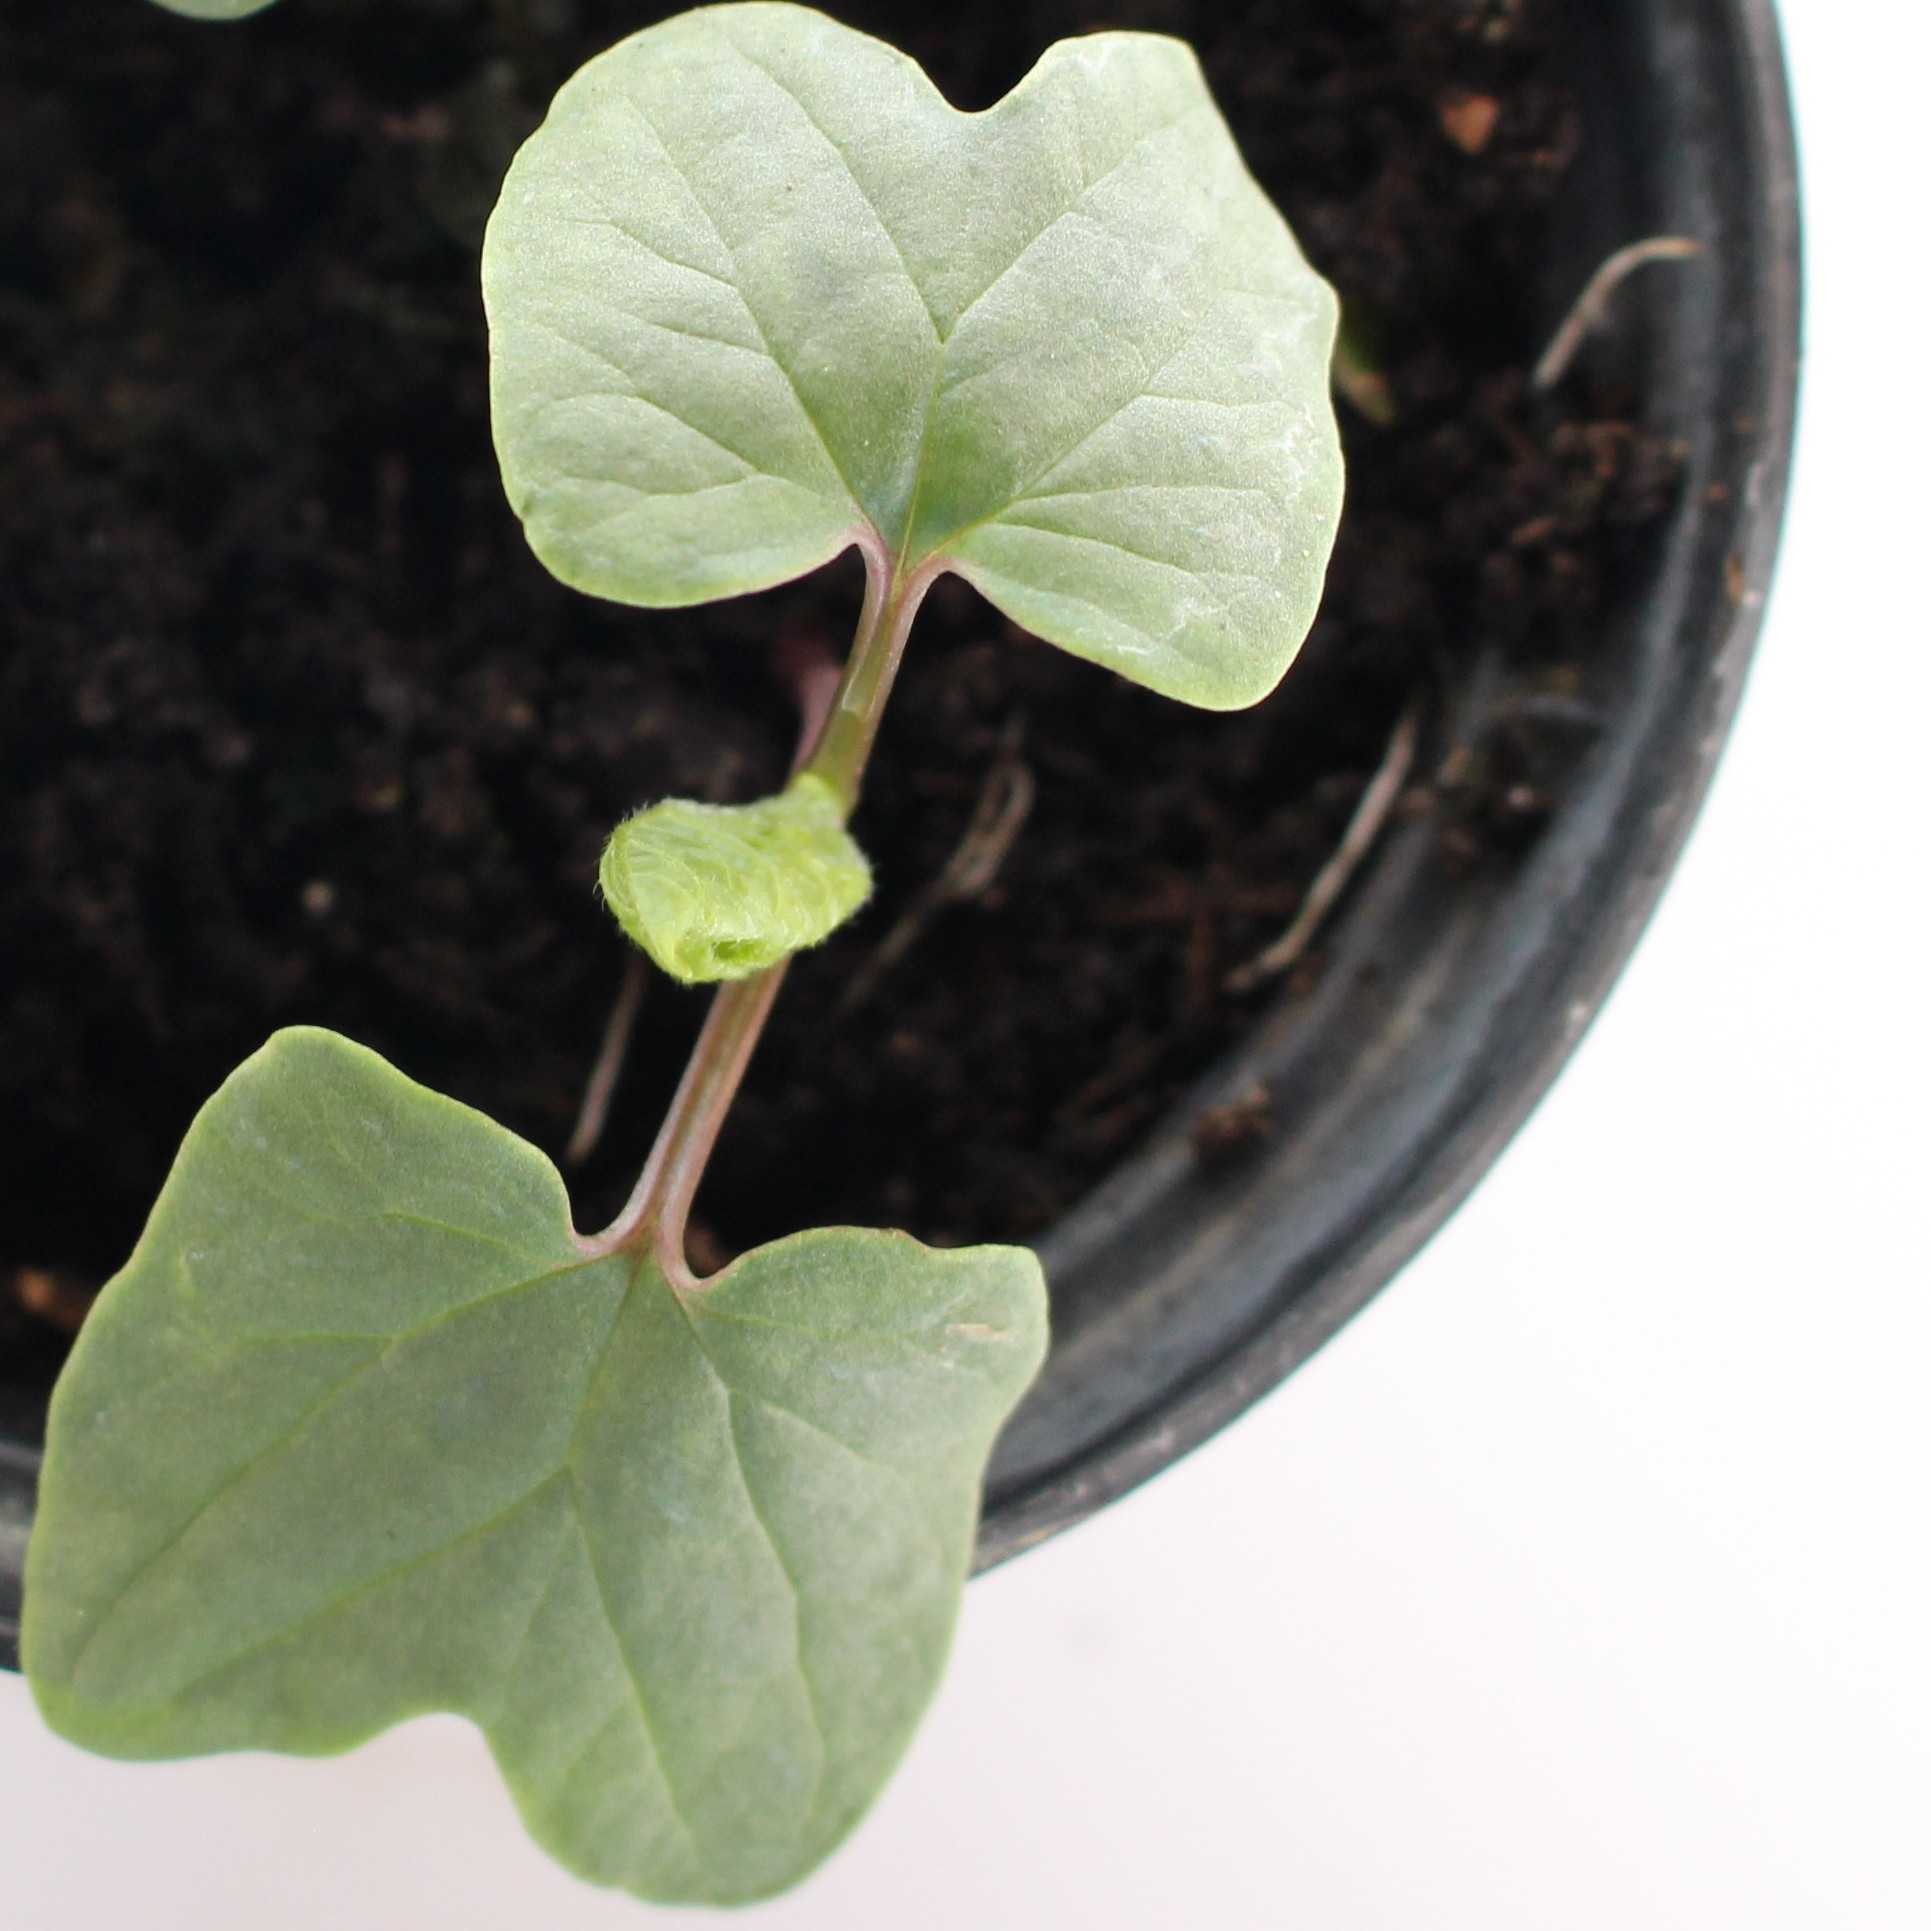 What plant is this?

Convolvulus arvensis
